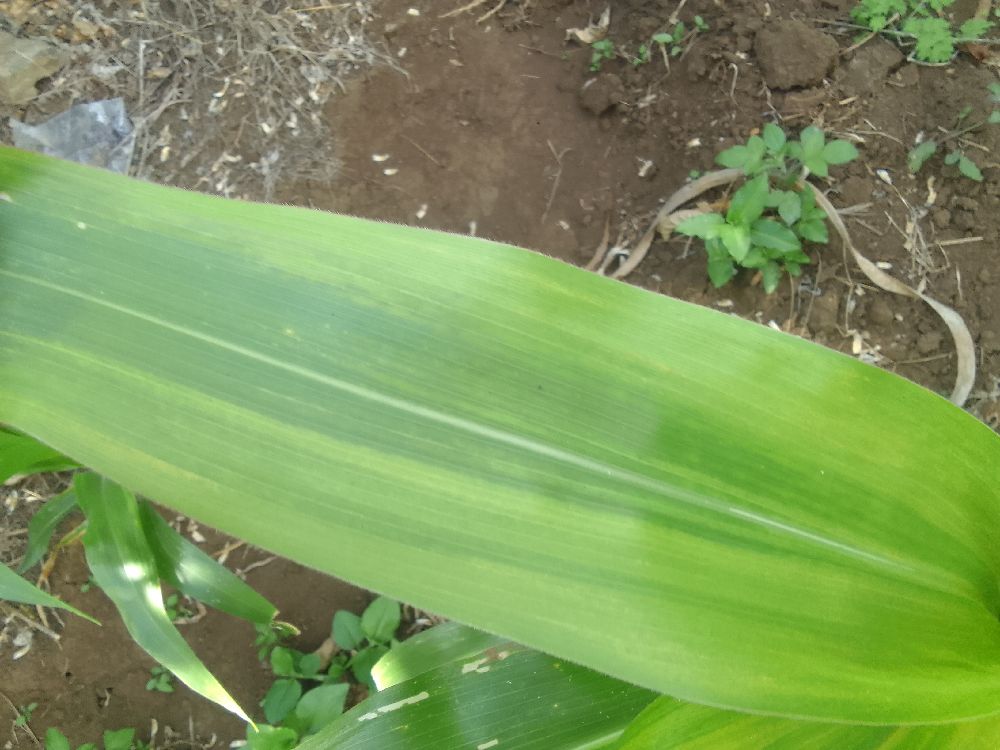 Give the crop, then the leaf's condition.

maize, maize lethal necrosis
